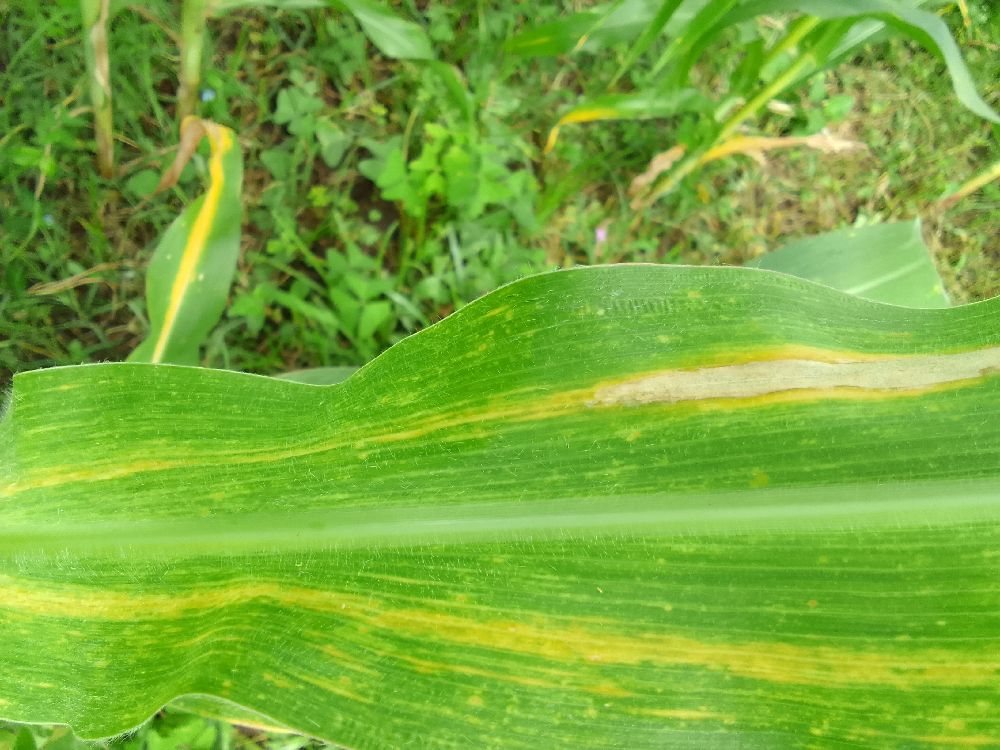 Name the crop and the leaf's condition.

maize, maize lethal necrosis
